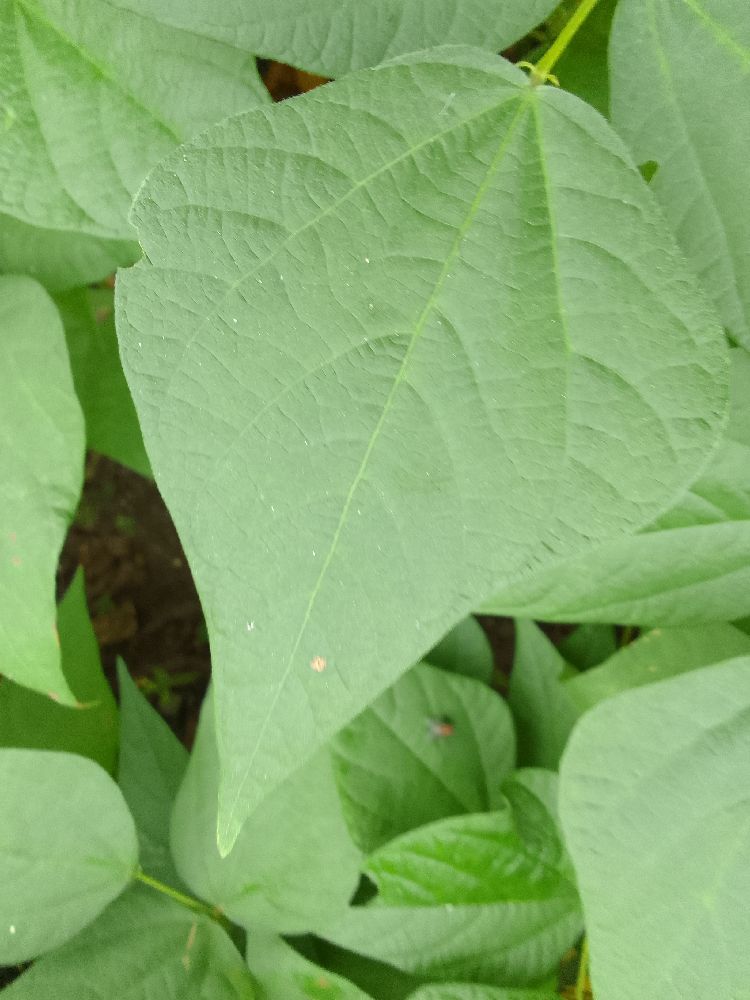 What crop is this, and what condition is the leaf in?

common bean, healthy
